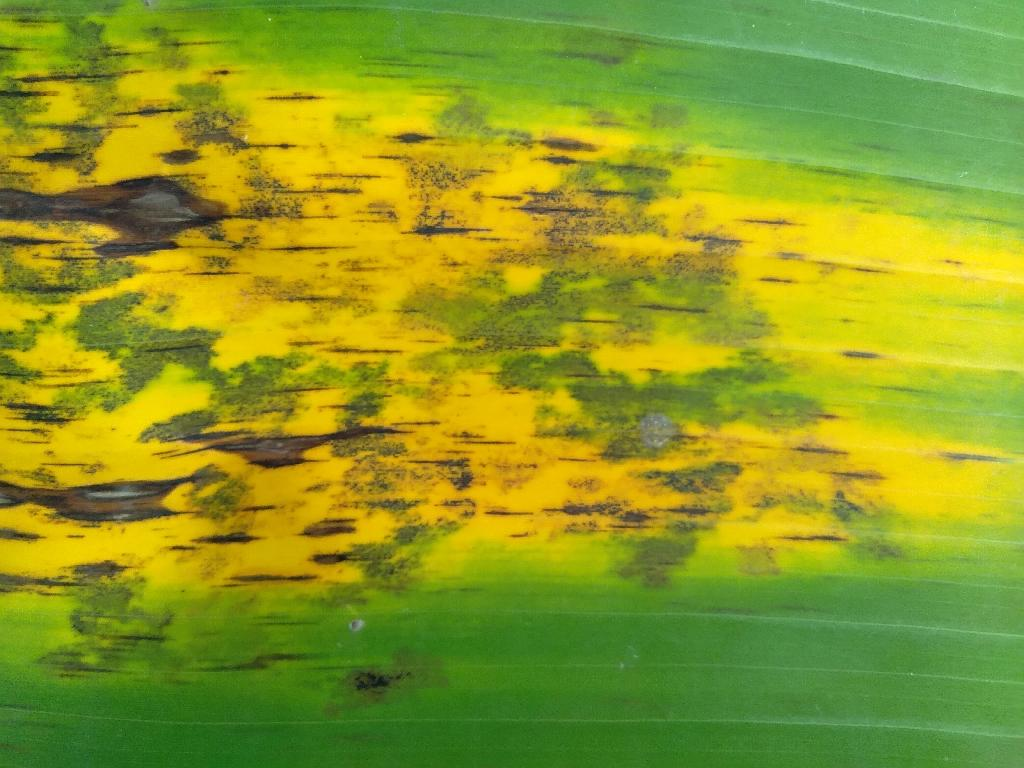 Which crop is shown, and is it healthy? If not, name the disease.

banana, black sigatoka
